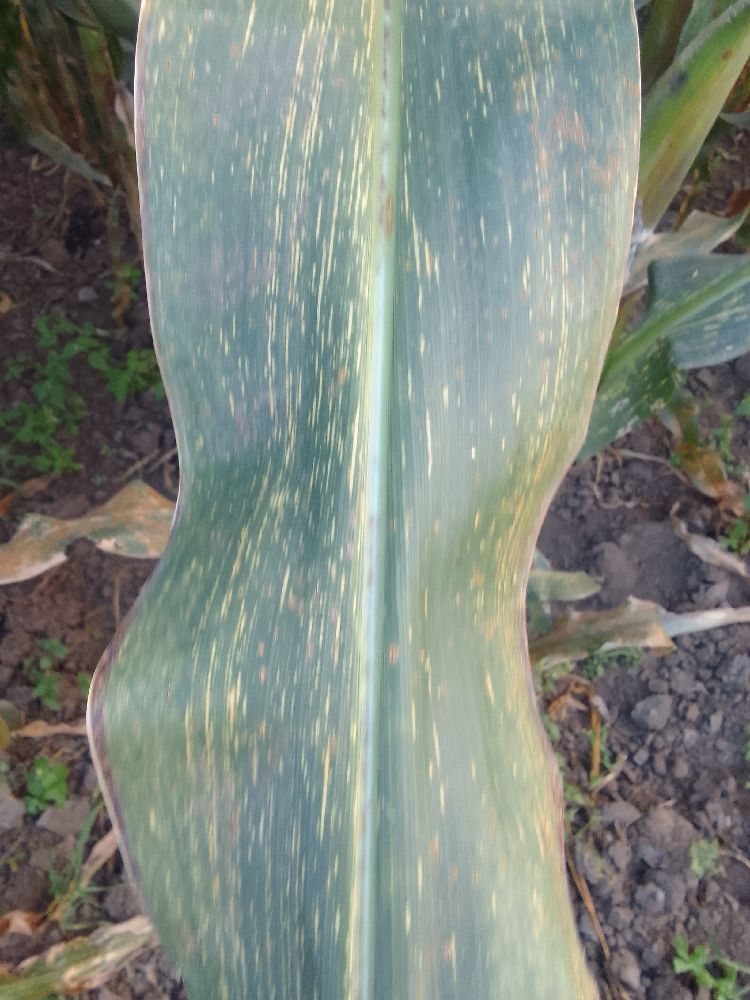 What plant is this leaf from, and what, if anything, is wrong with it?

maize, maize streak virus
